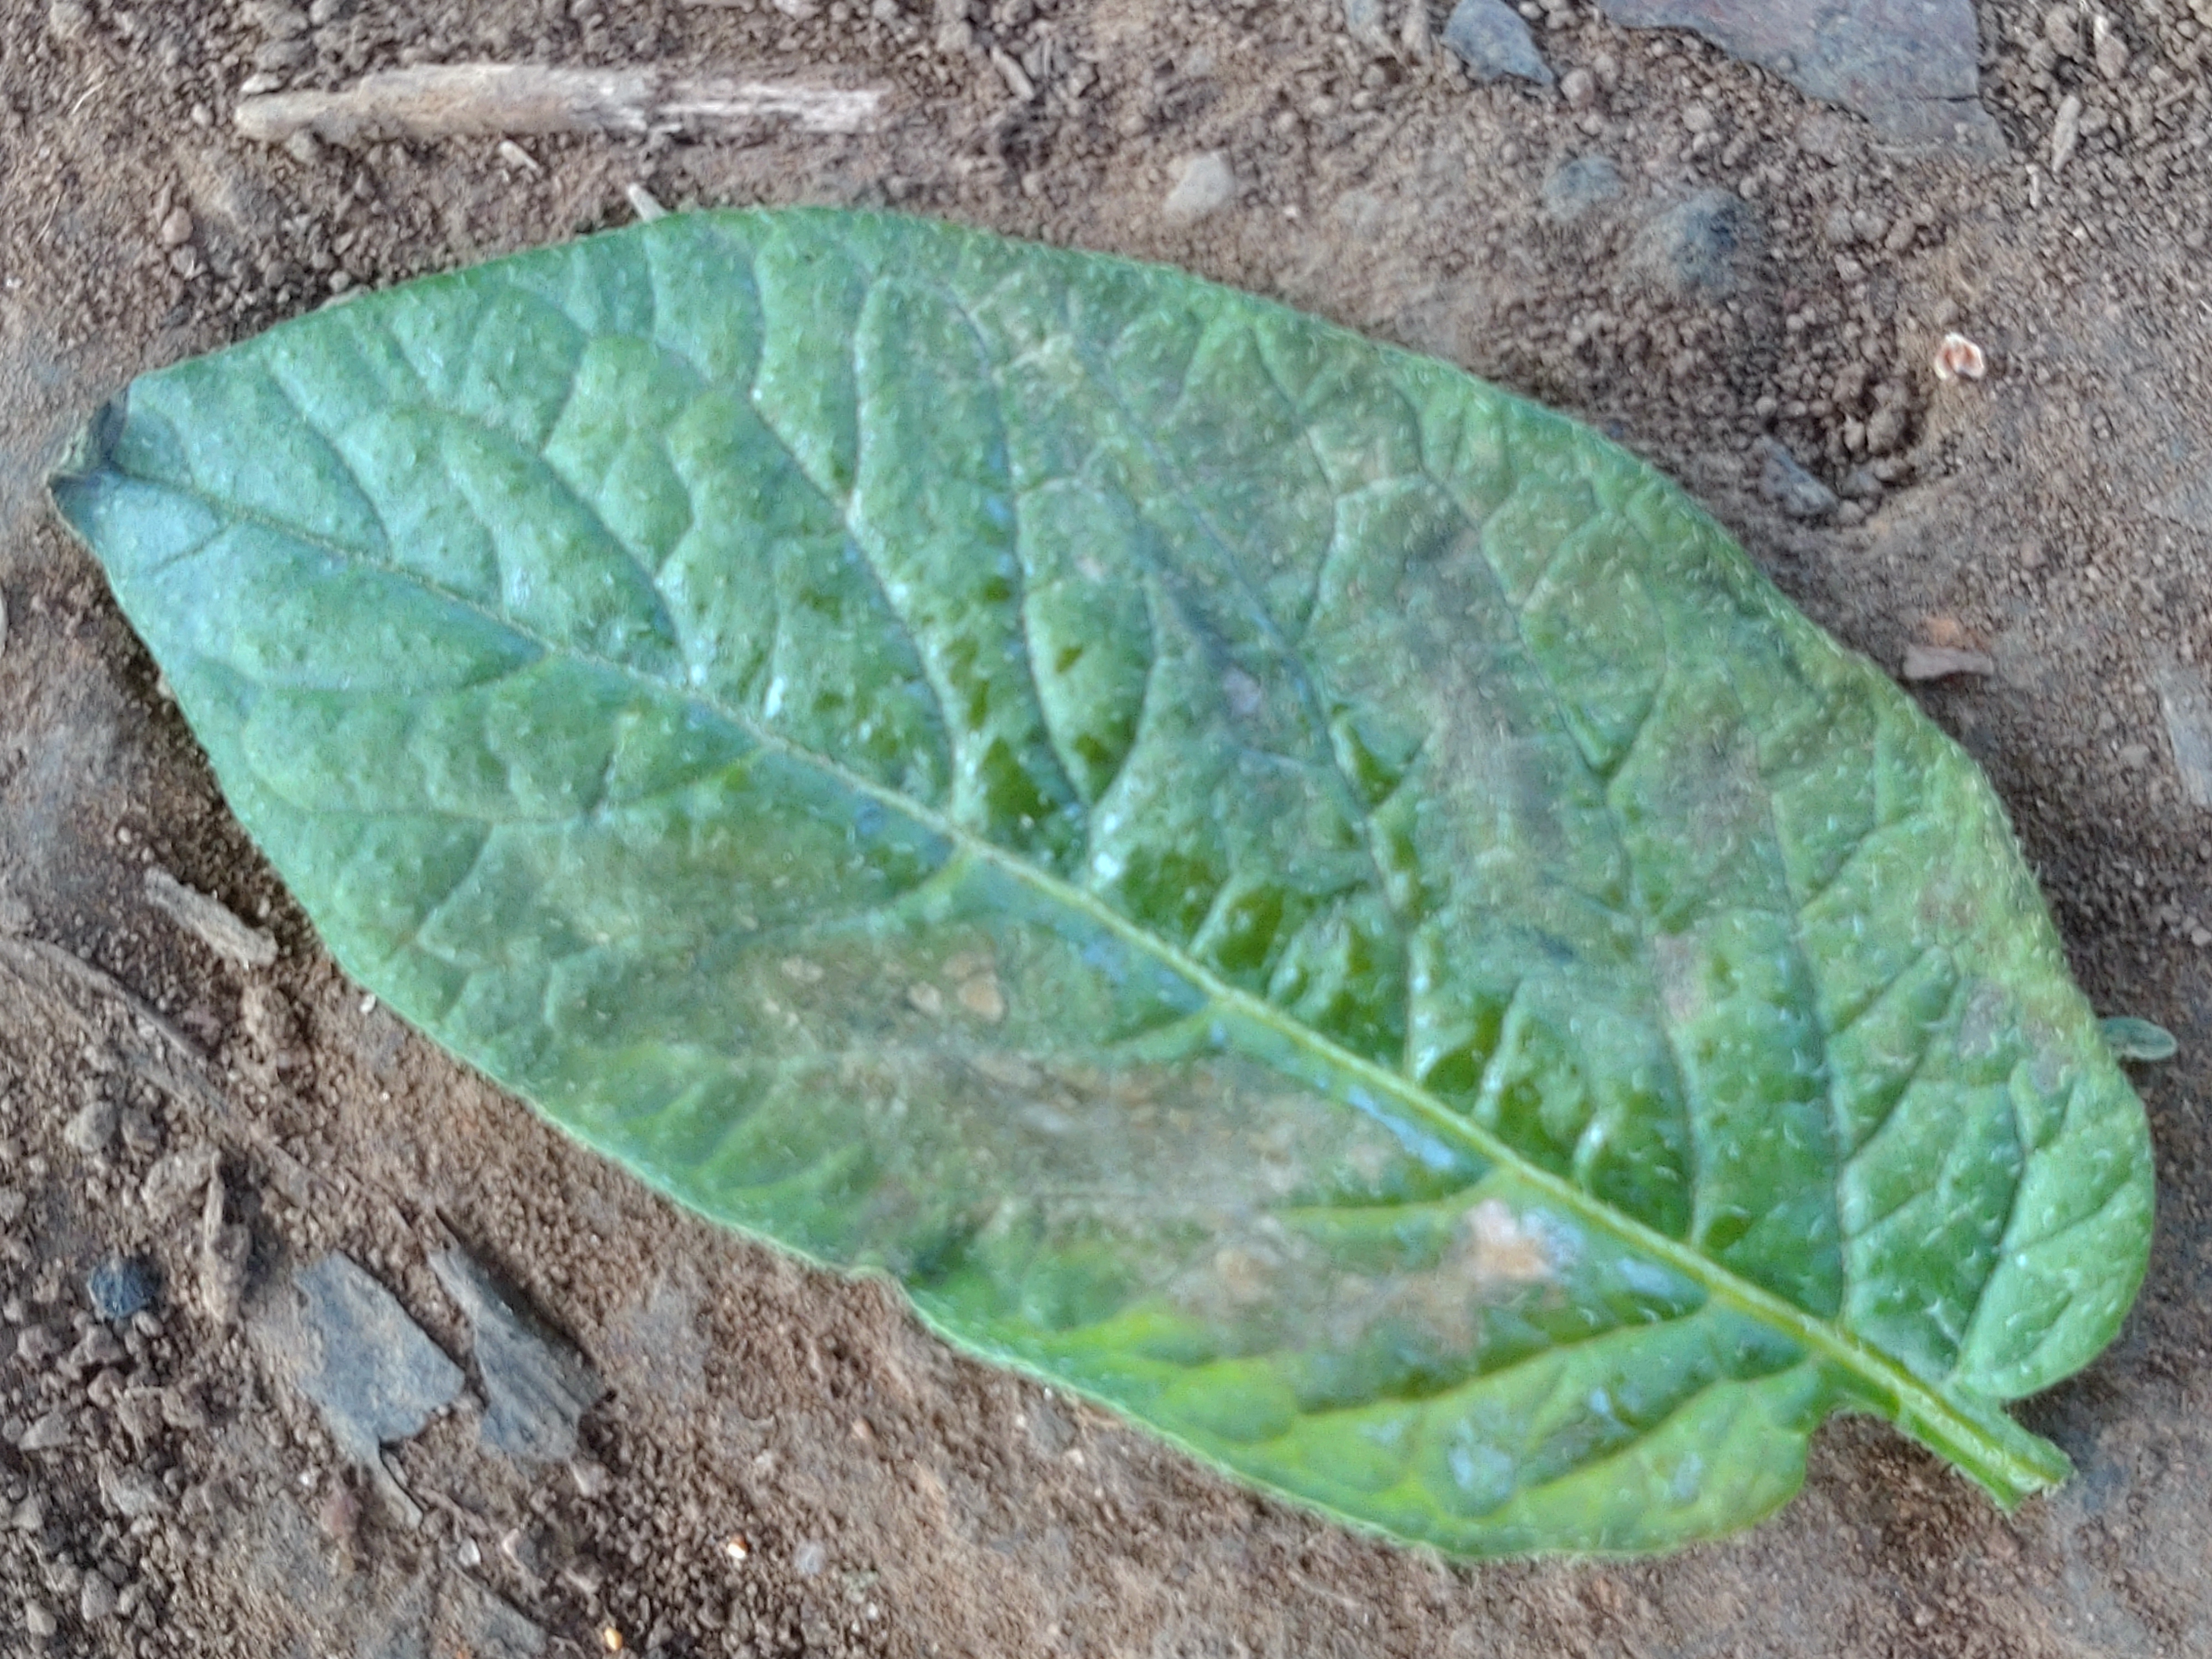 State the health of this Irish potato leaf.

early blight
